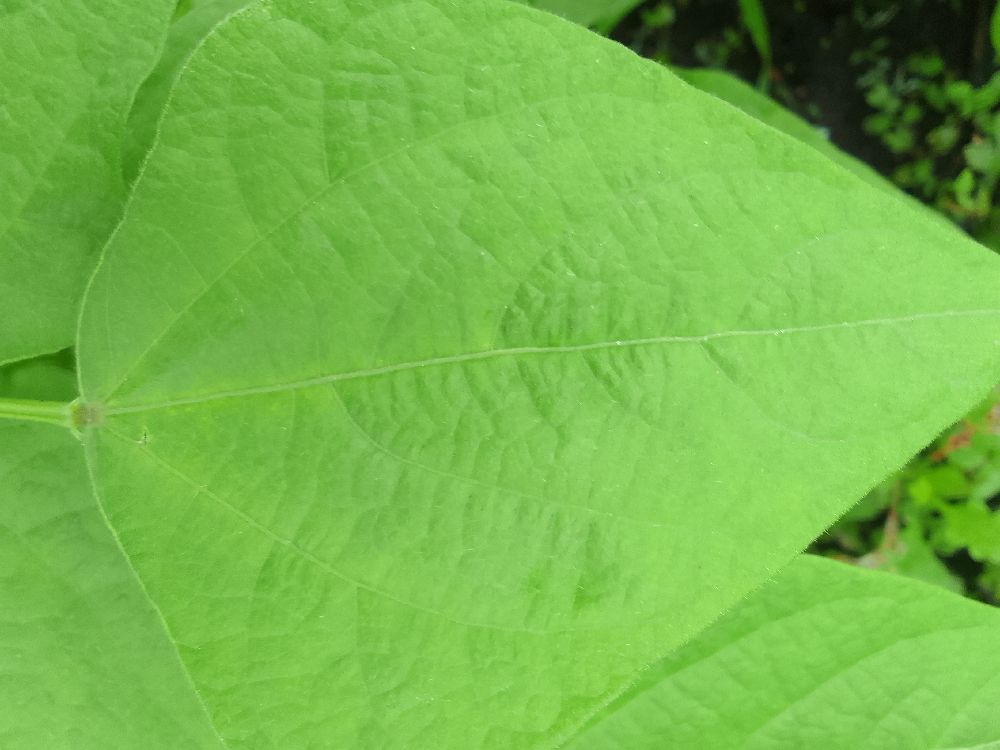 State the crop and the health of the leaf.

common bean, healthy
